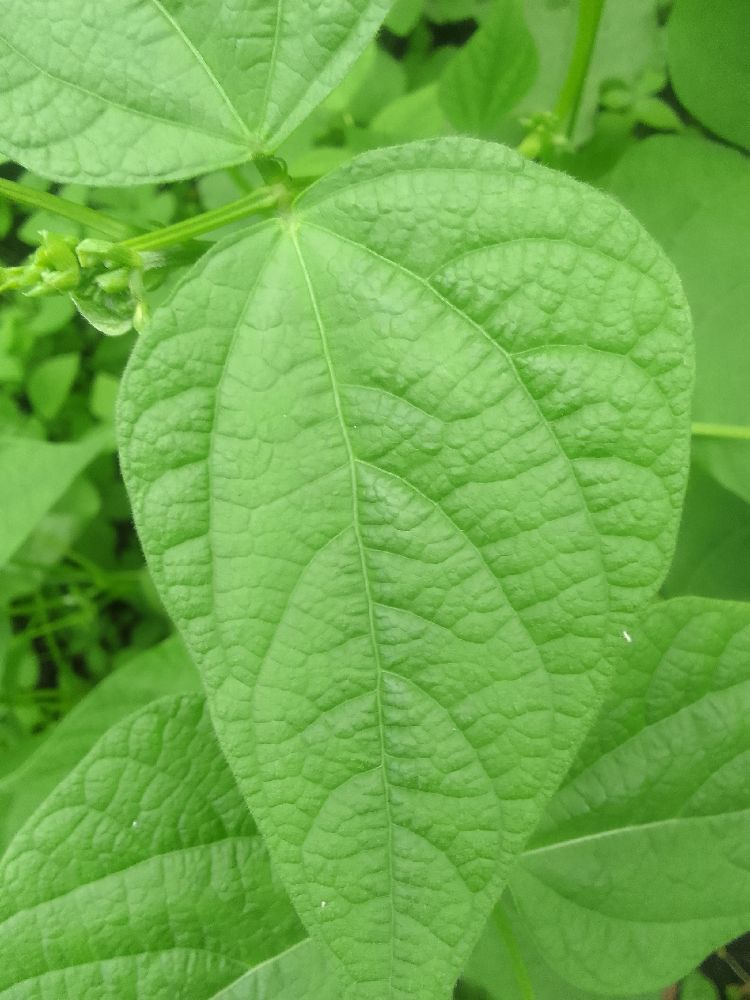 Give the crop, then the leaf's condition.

common bean, healthy
